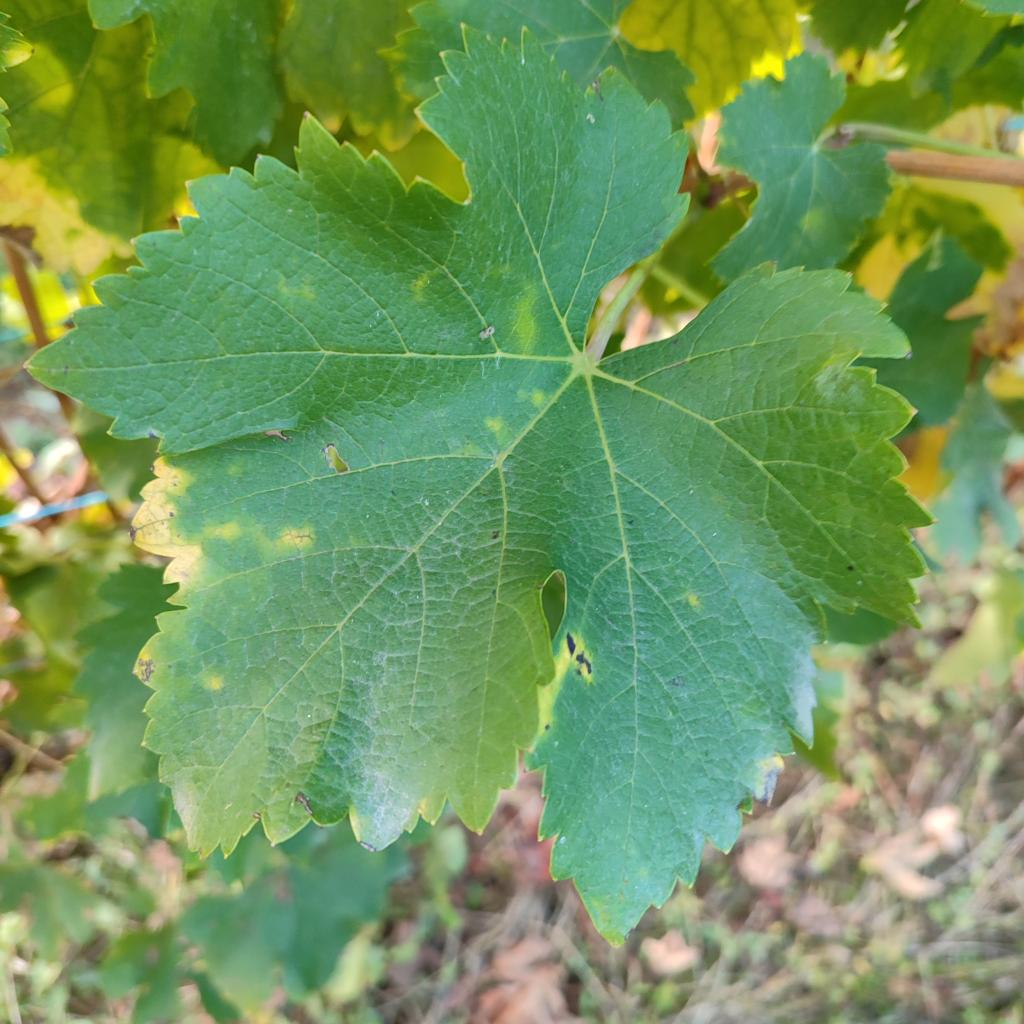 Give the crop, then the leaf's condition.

grapevine, powdery mildew
